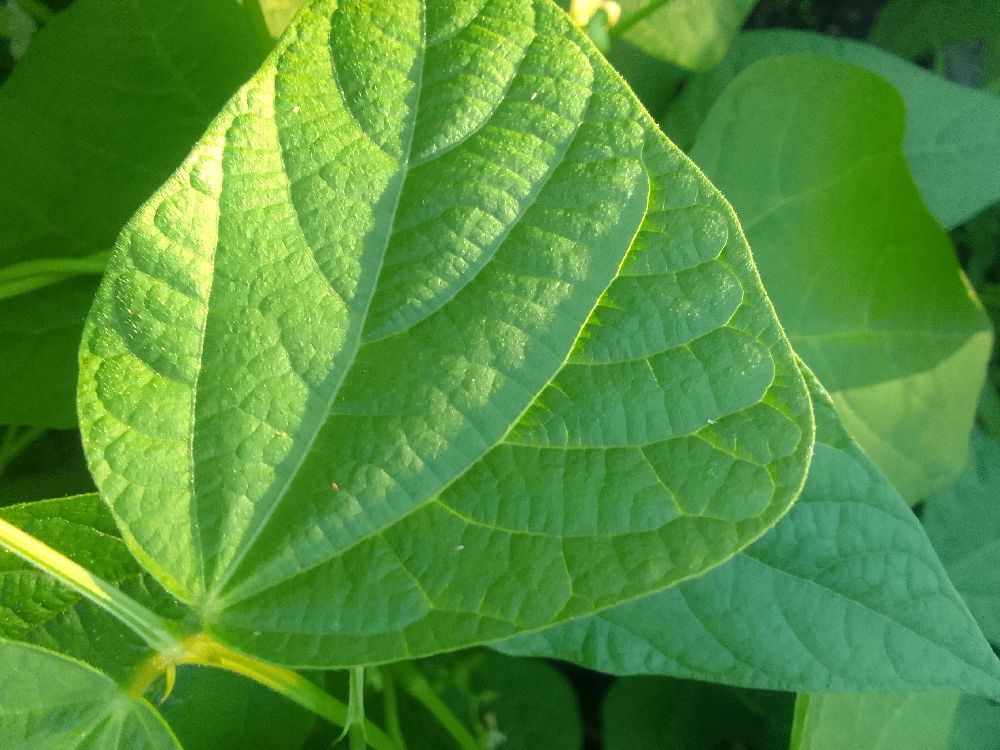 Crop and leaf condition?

common bean, healthy
